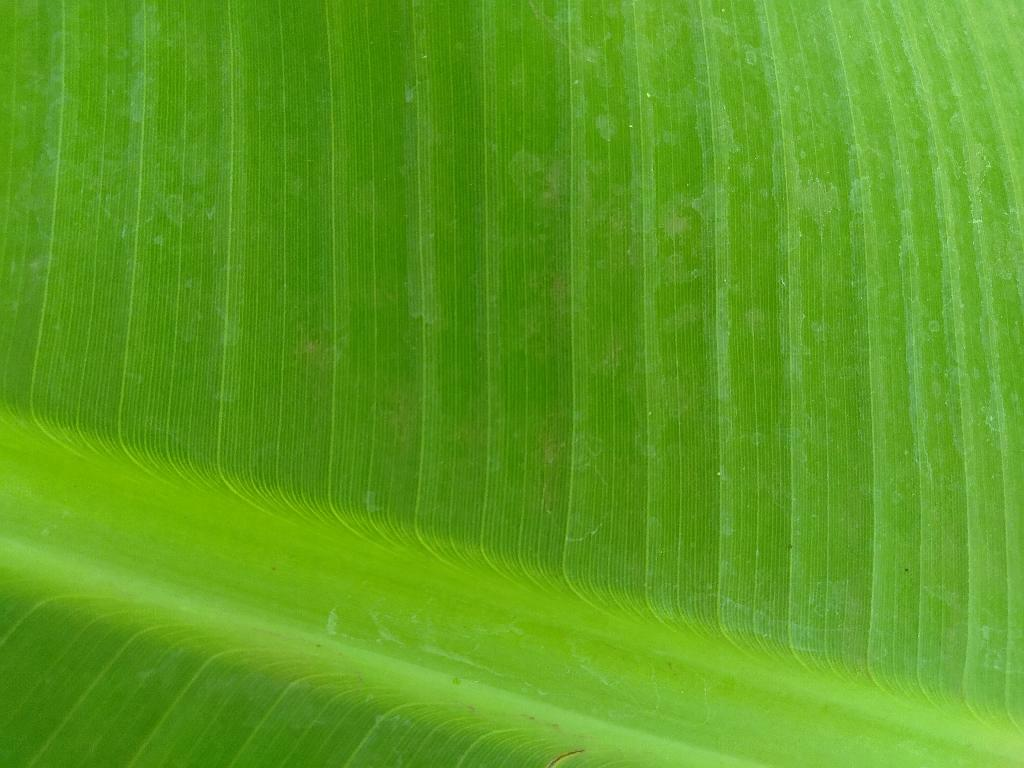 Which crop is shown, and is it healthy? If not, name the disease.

banana, healthy
